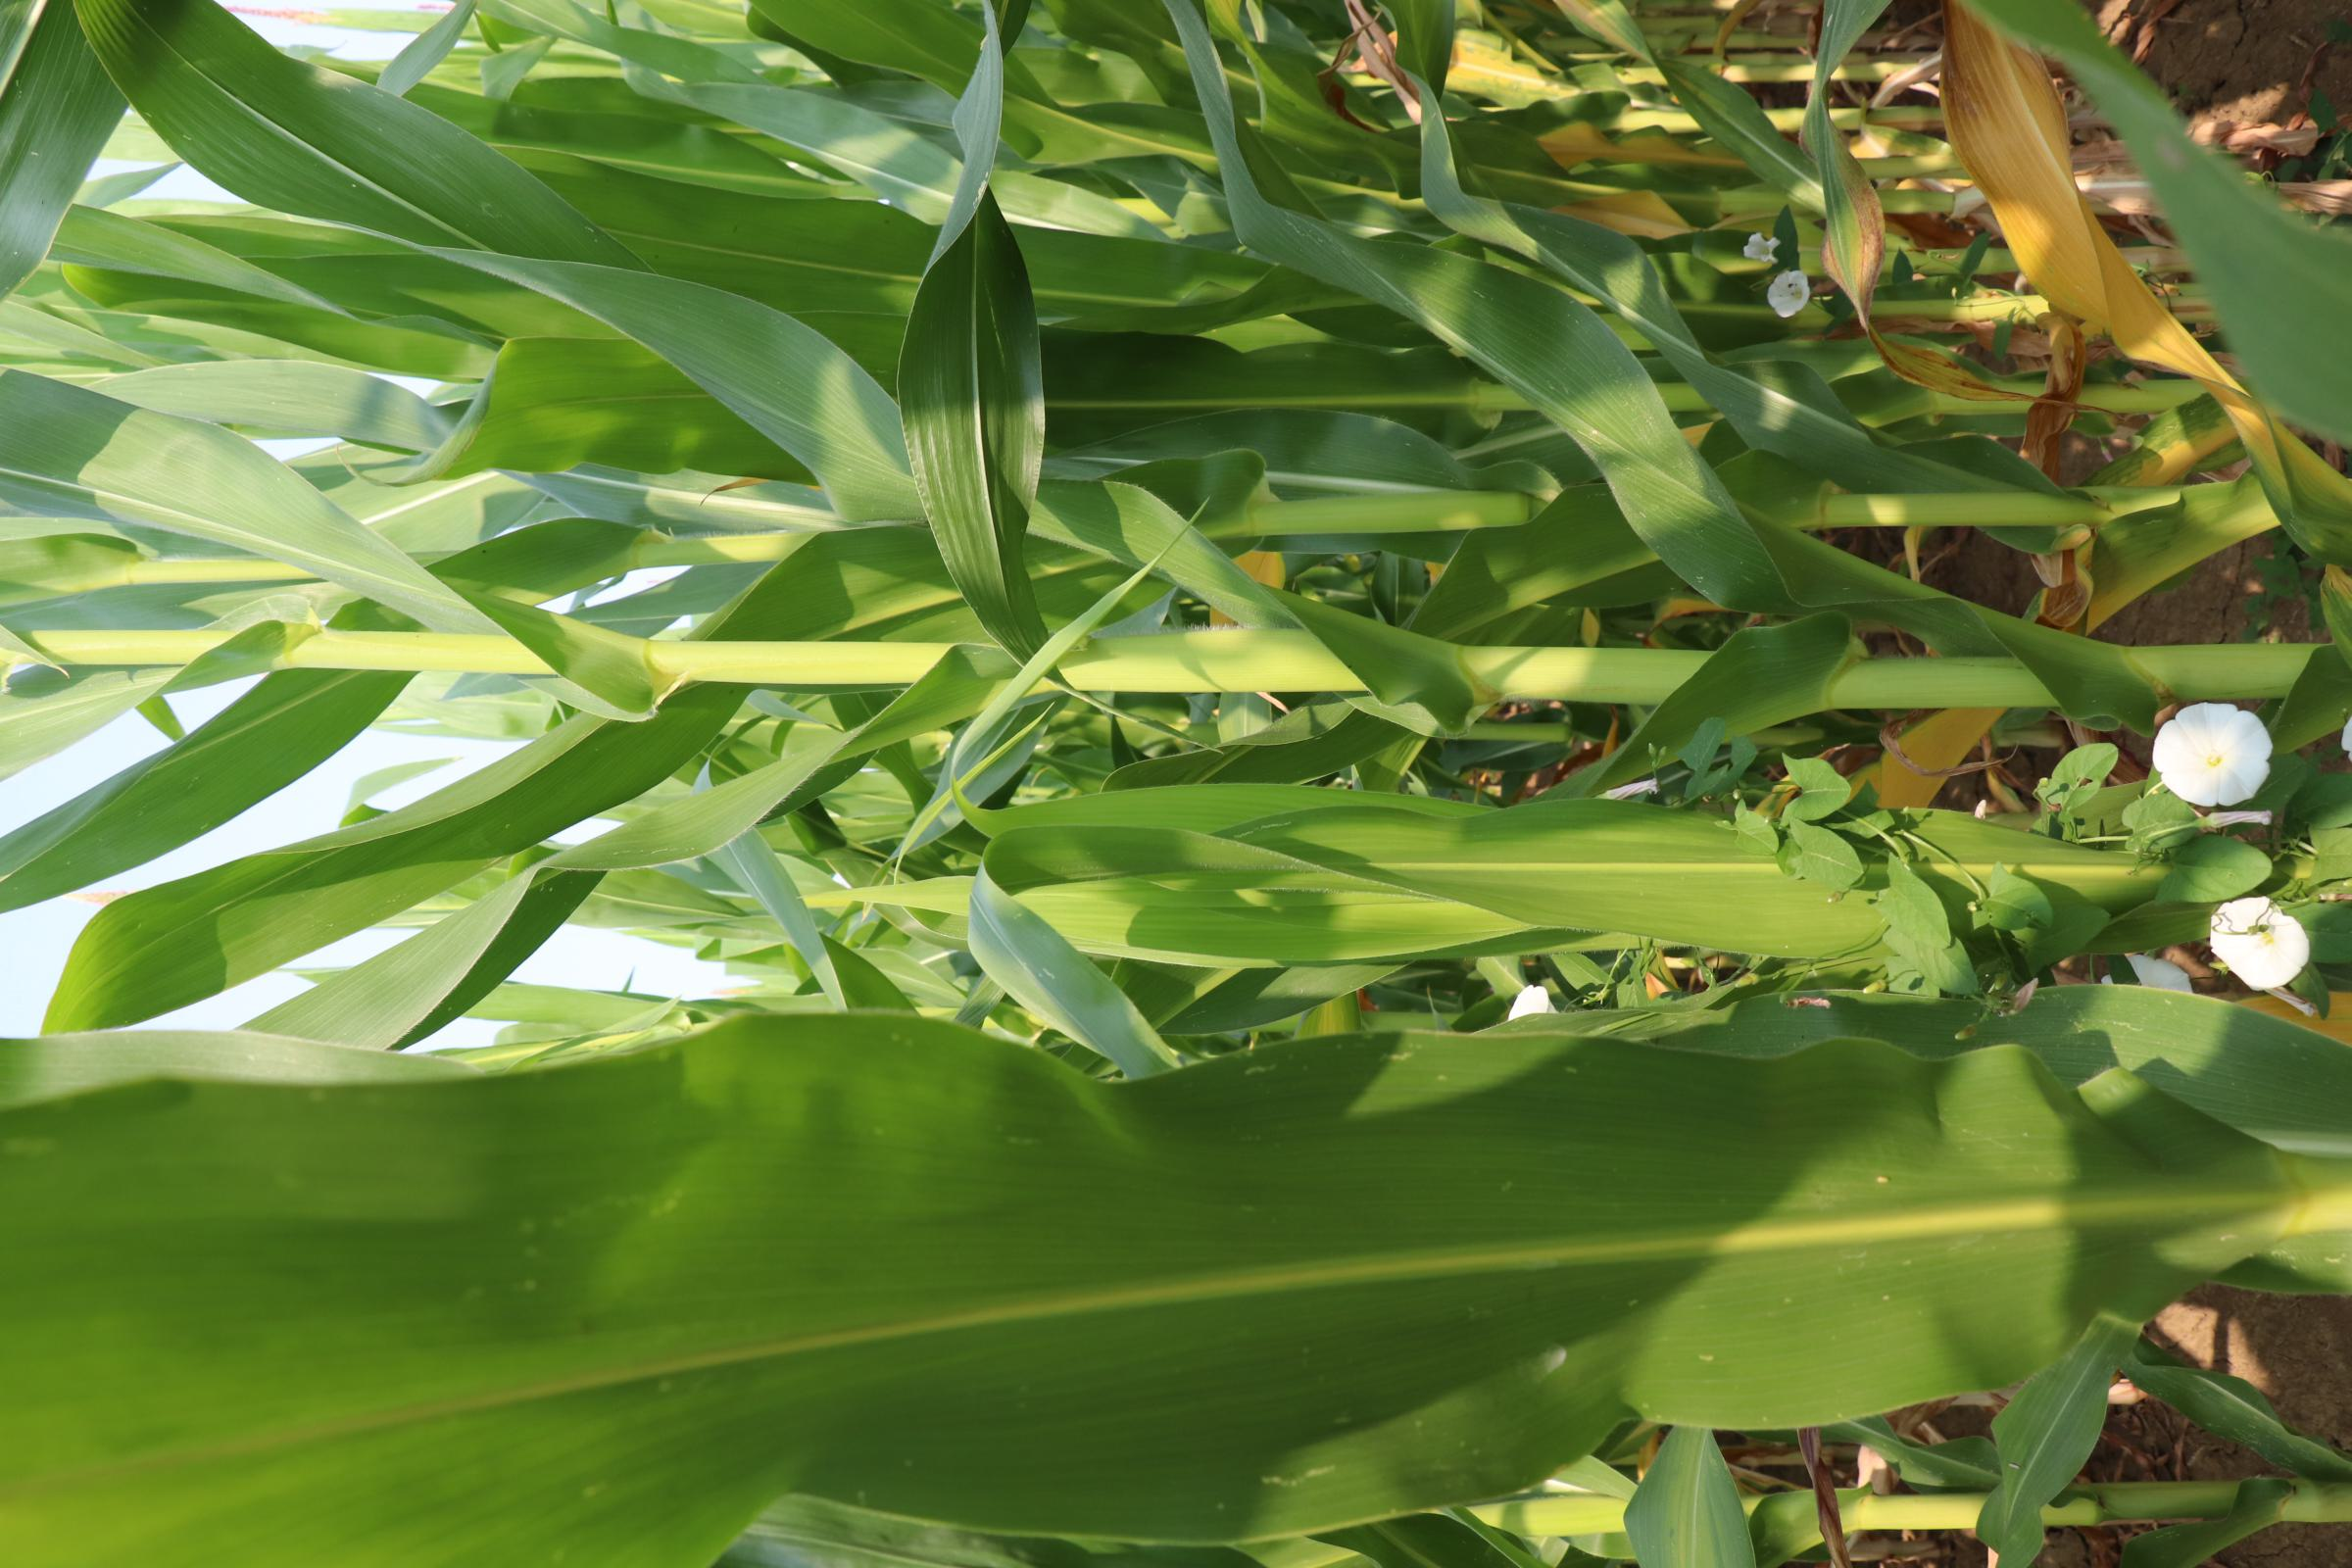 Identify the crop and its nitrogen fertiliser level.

maize, reduced nitrogen fertilisation
